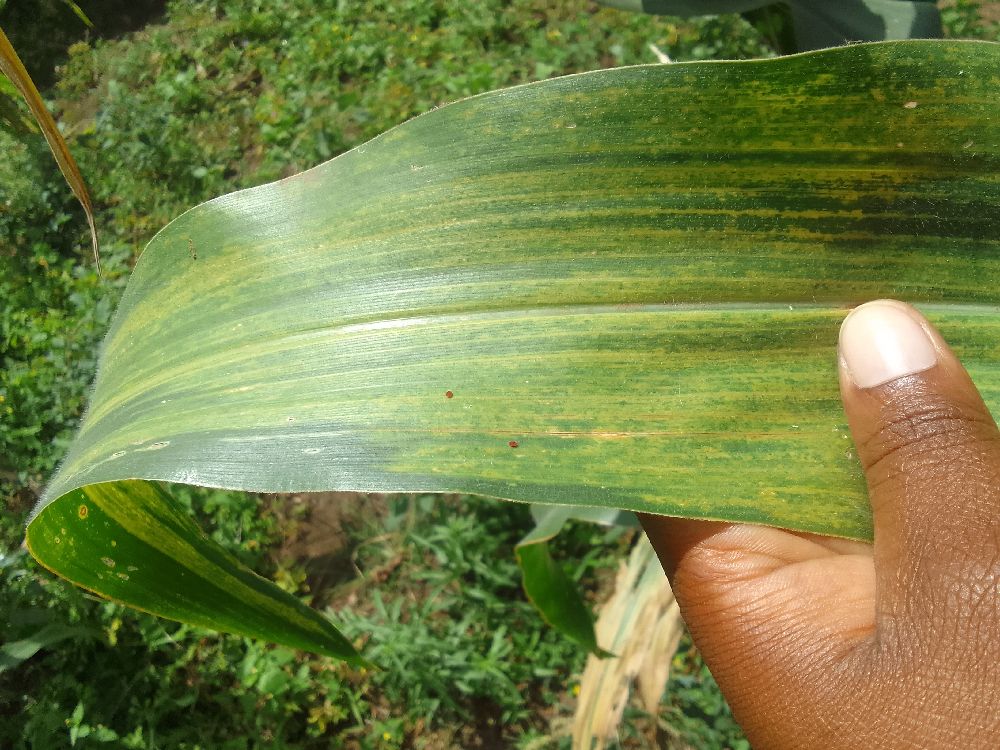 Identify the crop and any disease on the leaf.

maize, maize lethal necrosis
